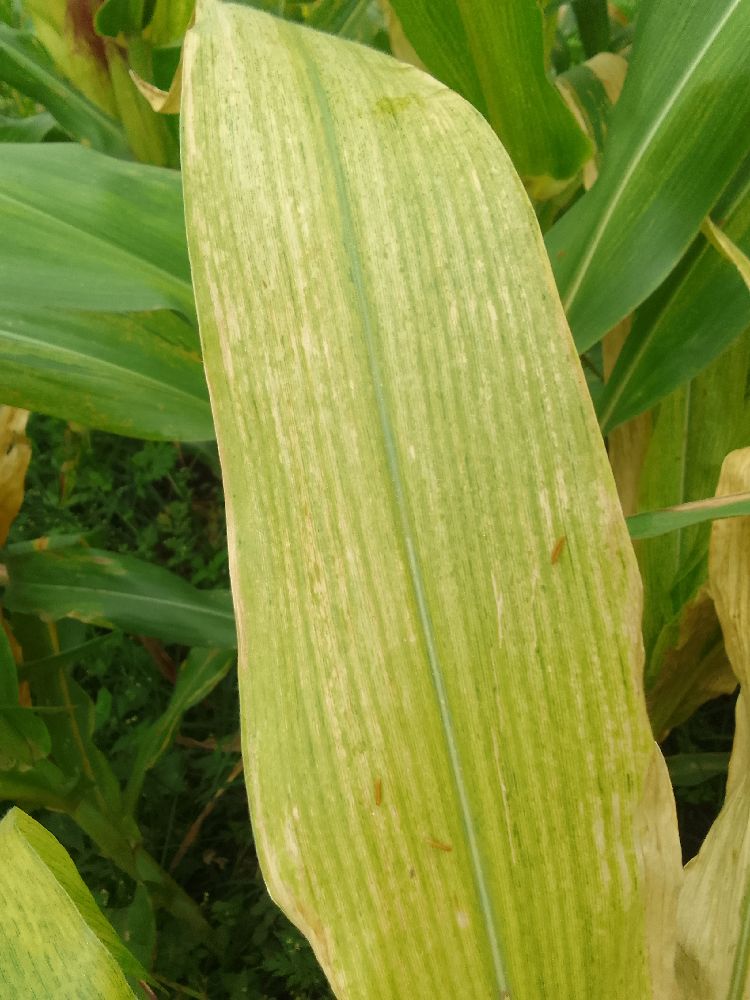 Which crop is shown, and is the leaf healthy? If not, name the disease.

maize, maize lethal necrosis
